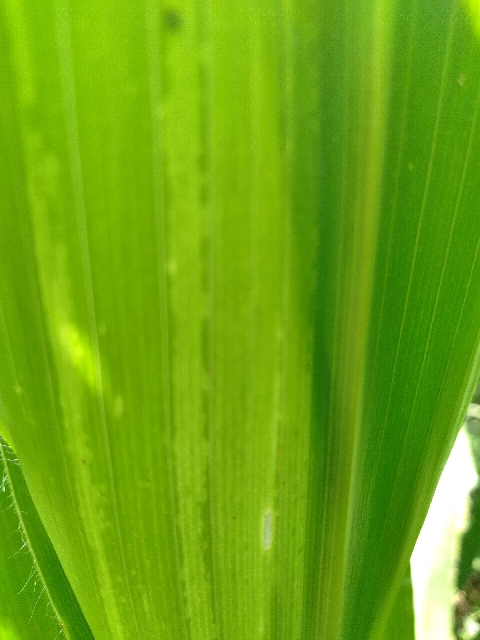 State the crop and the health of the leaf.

maize, maize lethal necrosis
